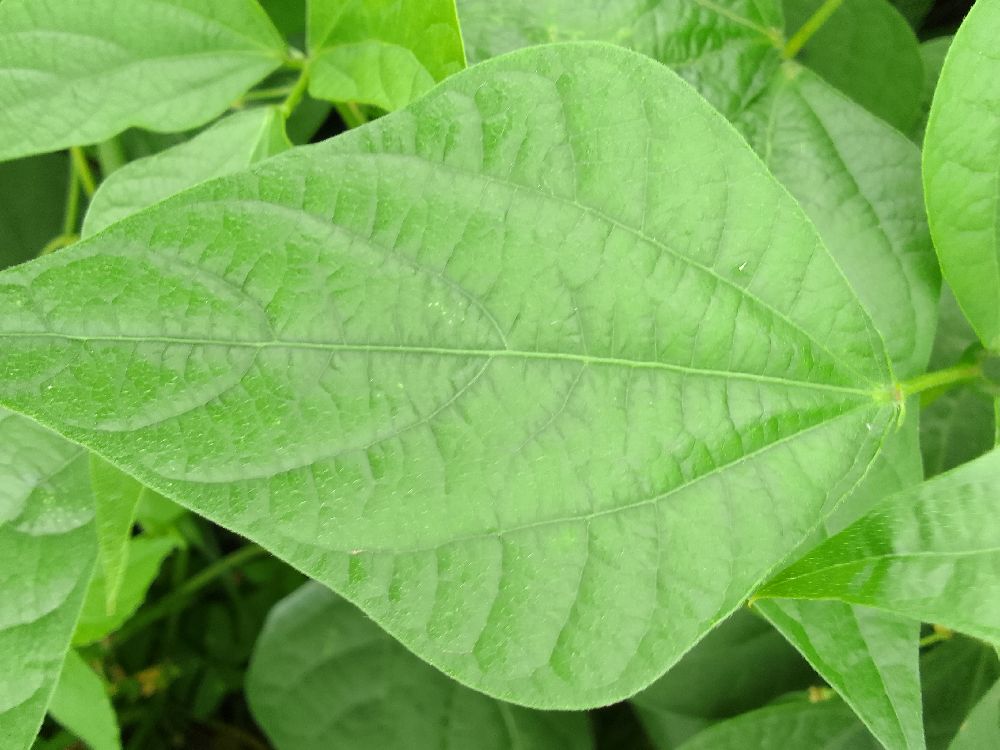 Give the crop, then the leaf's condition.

common bean, healthy
